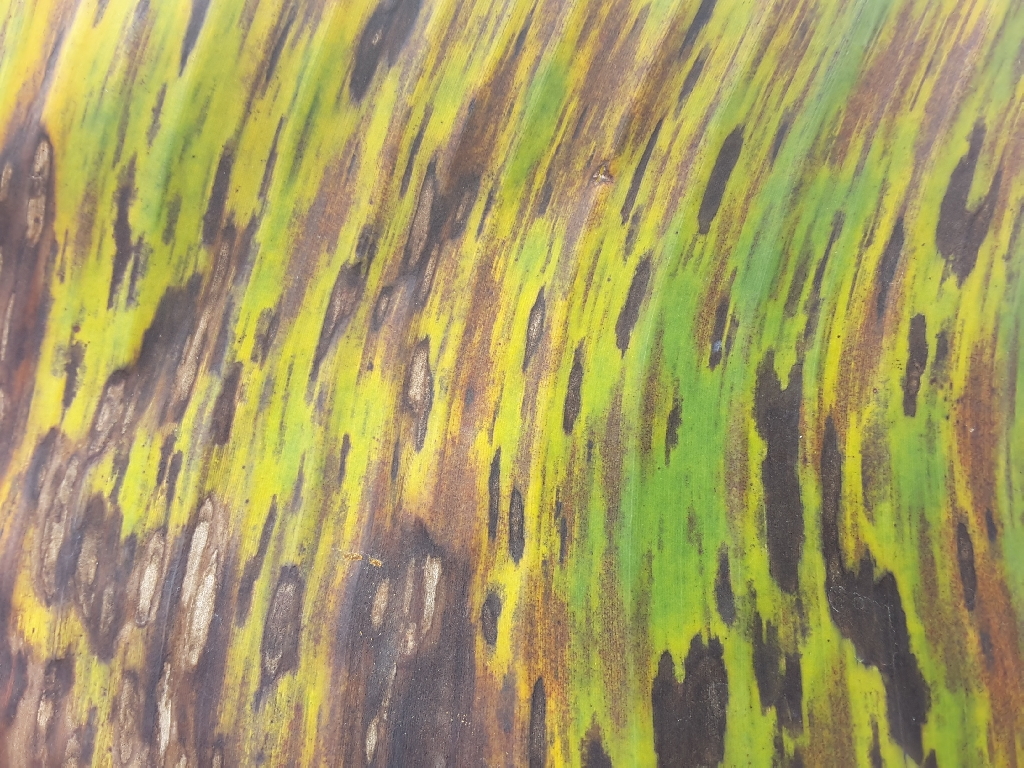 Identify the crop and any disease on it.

banana, black sigatoka
